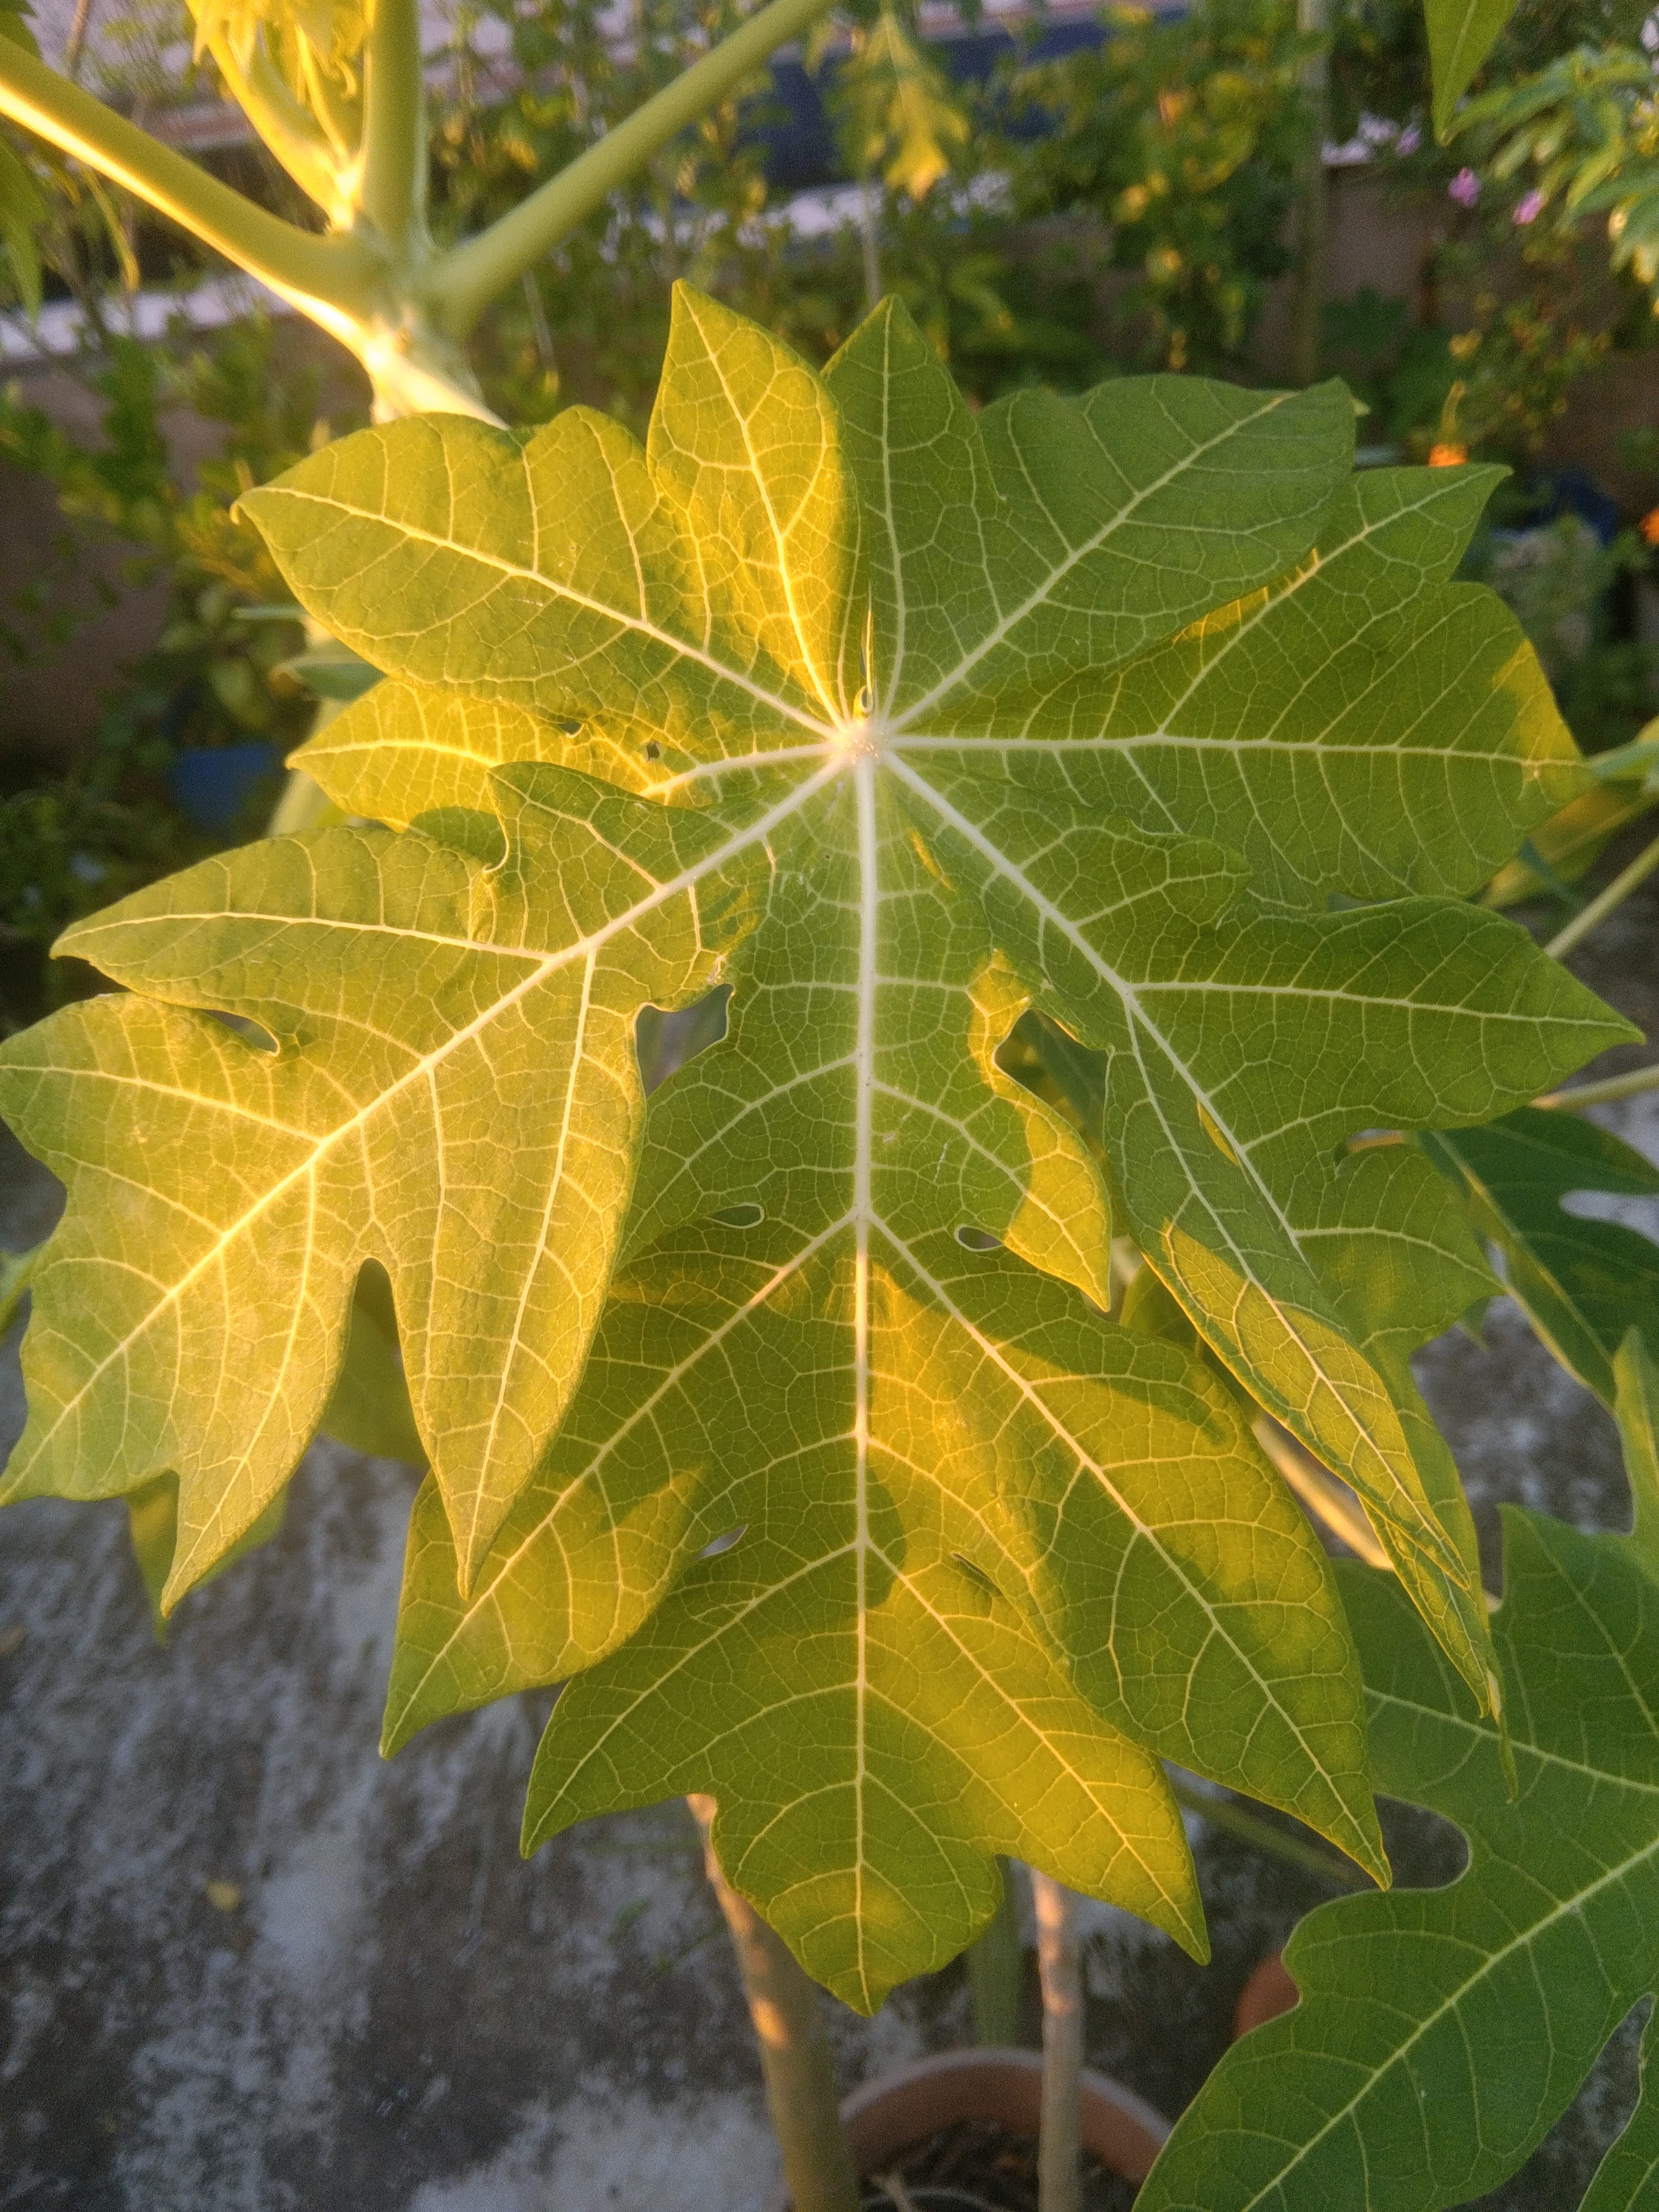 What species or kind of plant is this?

papaya
